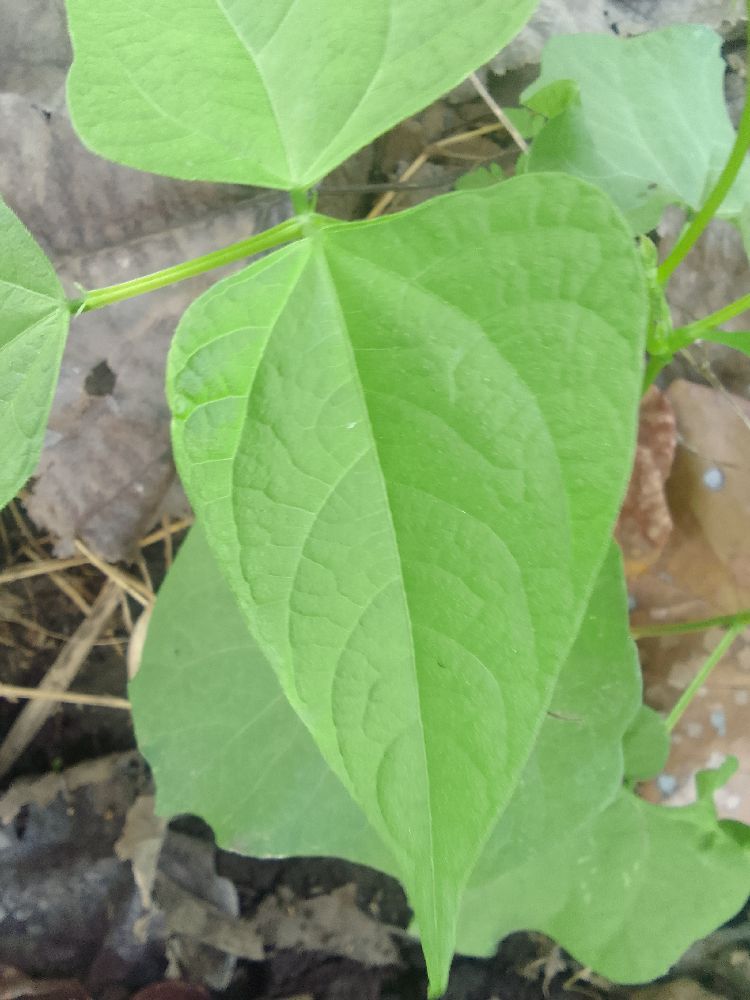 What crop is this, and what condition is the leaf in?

common bean, healthy
